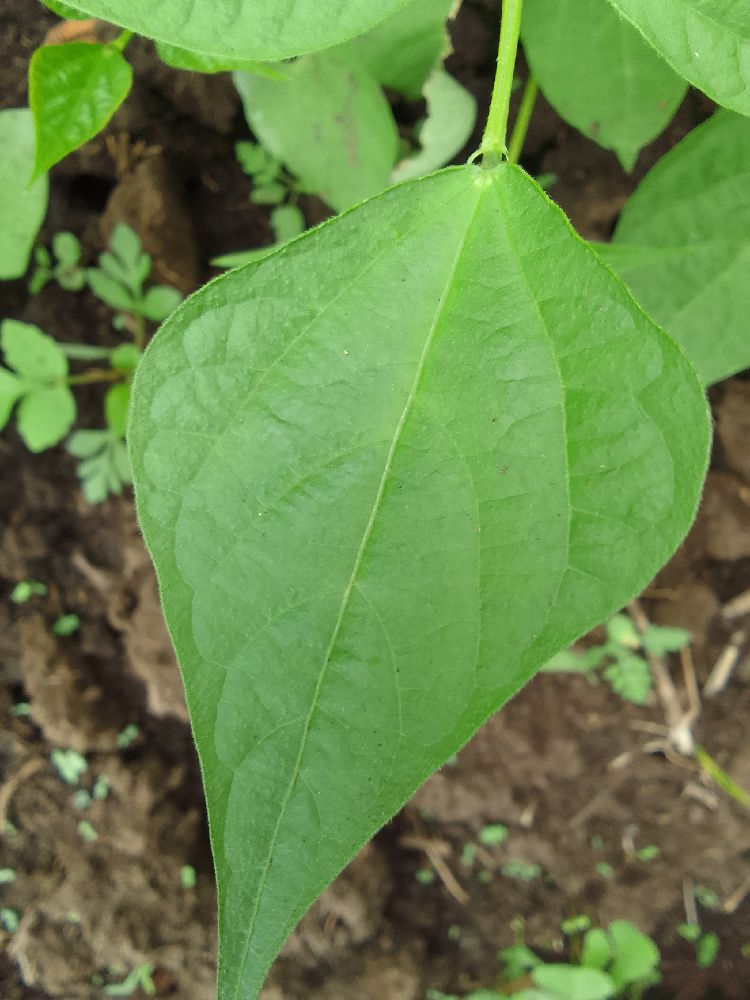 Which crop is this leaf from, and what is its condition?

common bean, healthy
